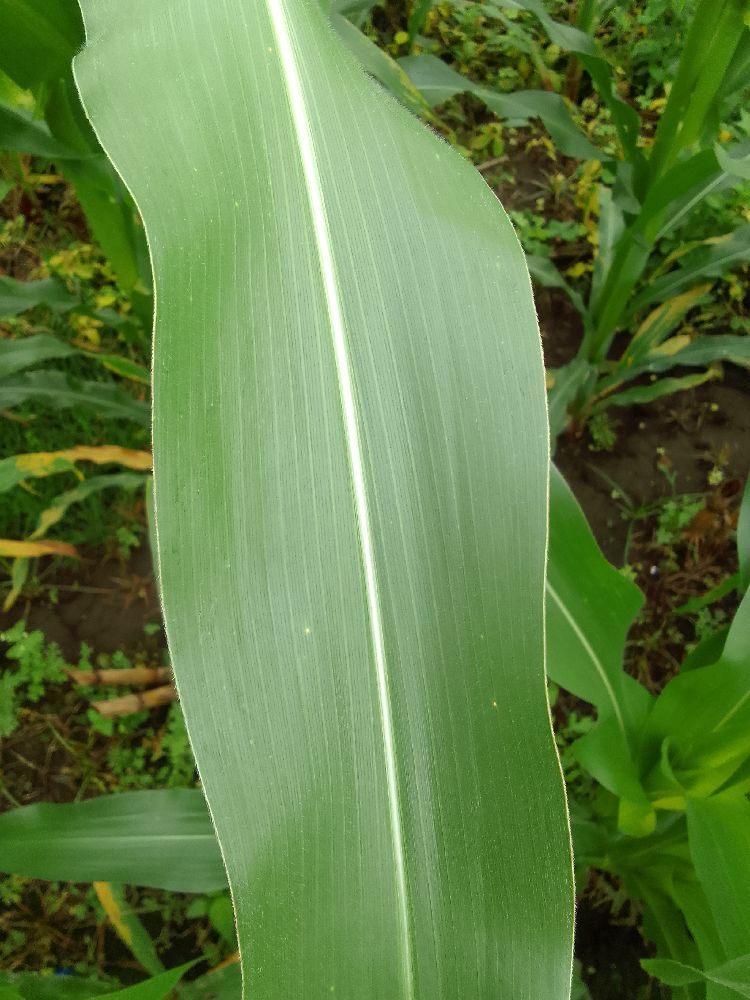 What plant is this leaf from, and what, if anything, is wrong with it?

maize, healthy
